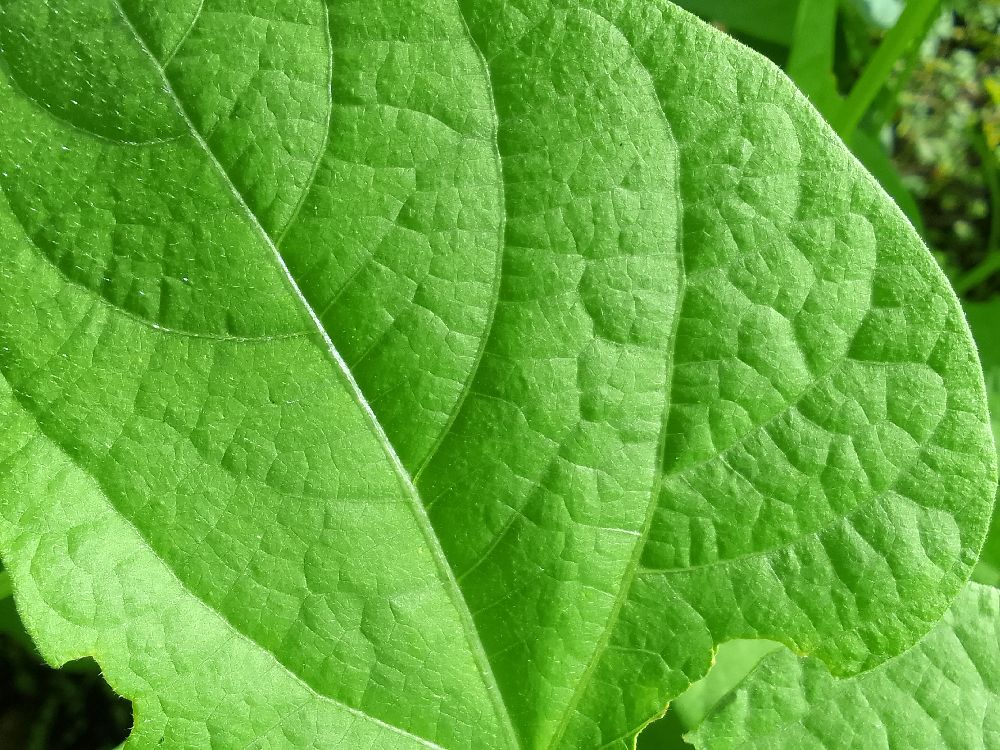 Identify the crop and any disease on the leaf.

common bean, healthy
